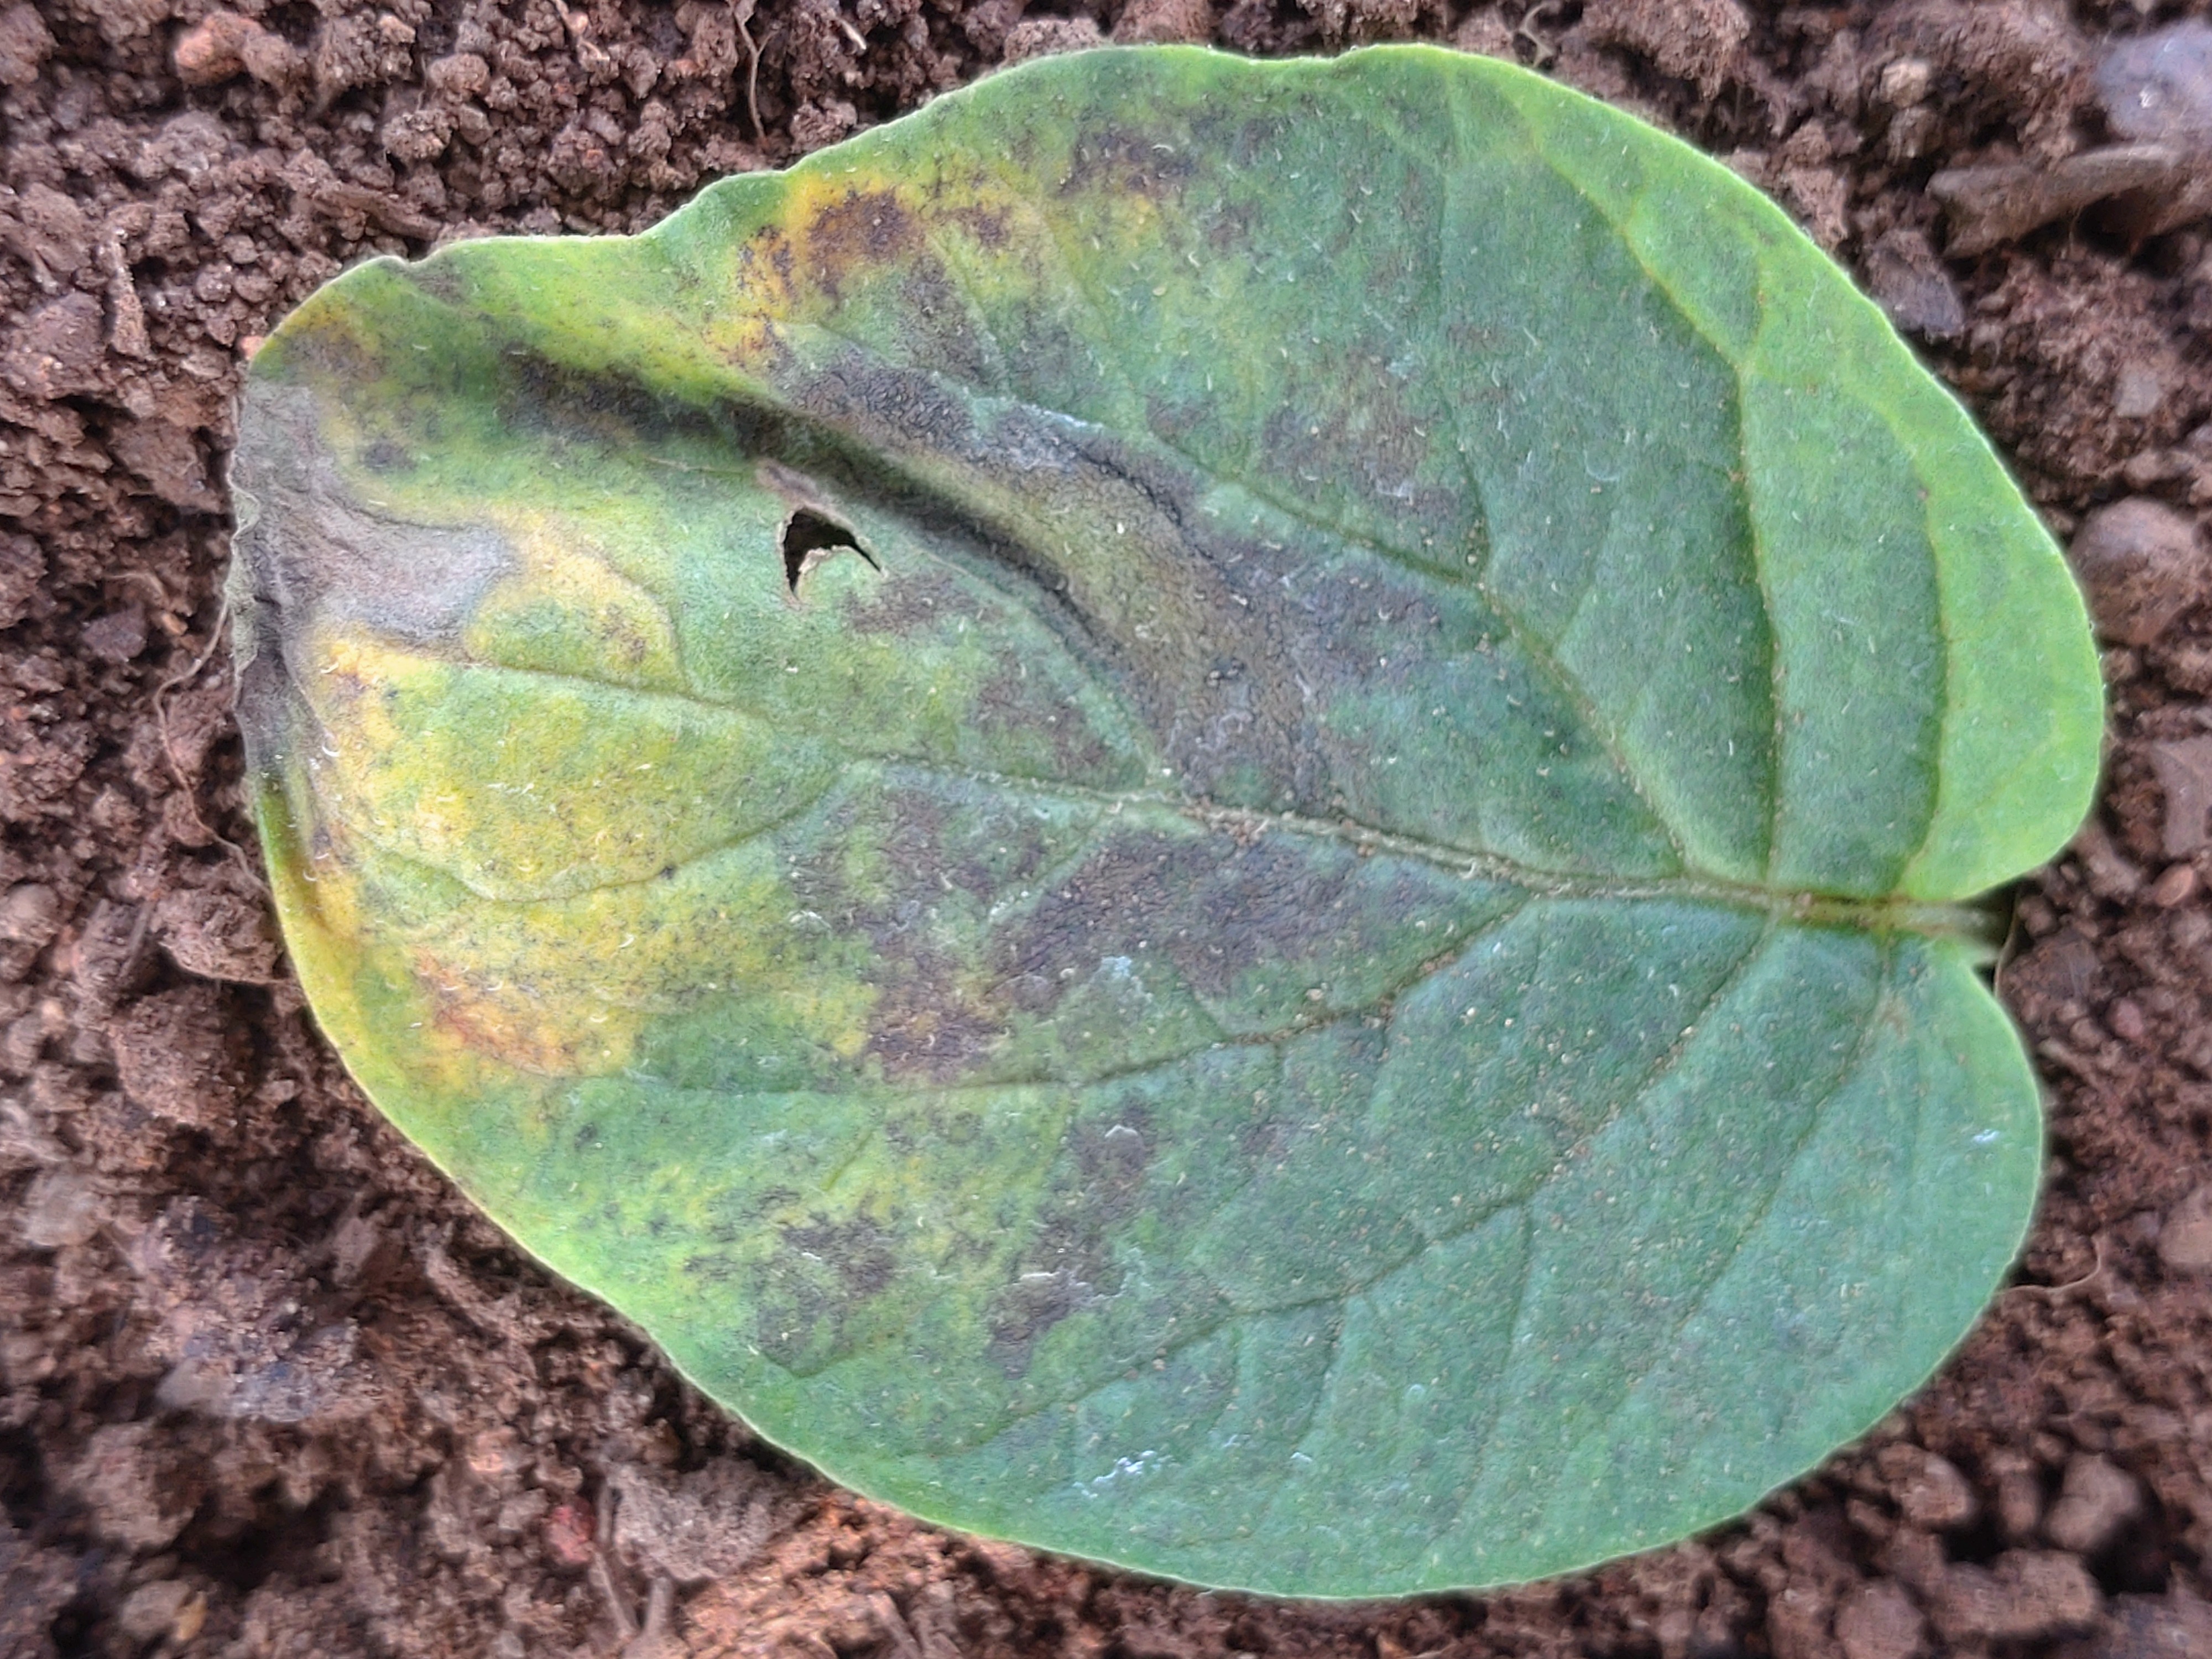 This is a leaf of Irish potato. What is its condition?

late blight
